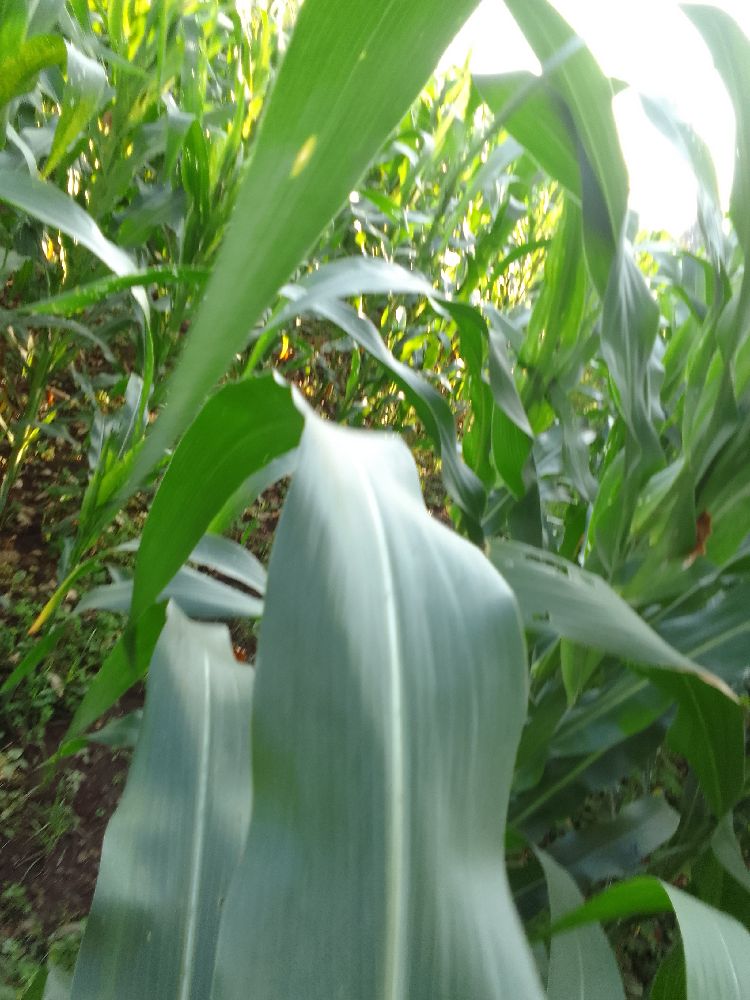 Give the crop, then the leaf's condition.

maize, healthy
